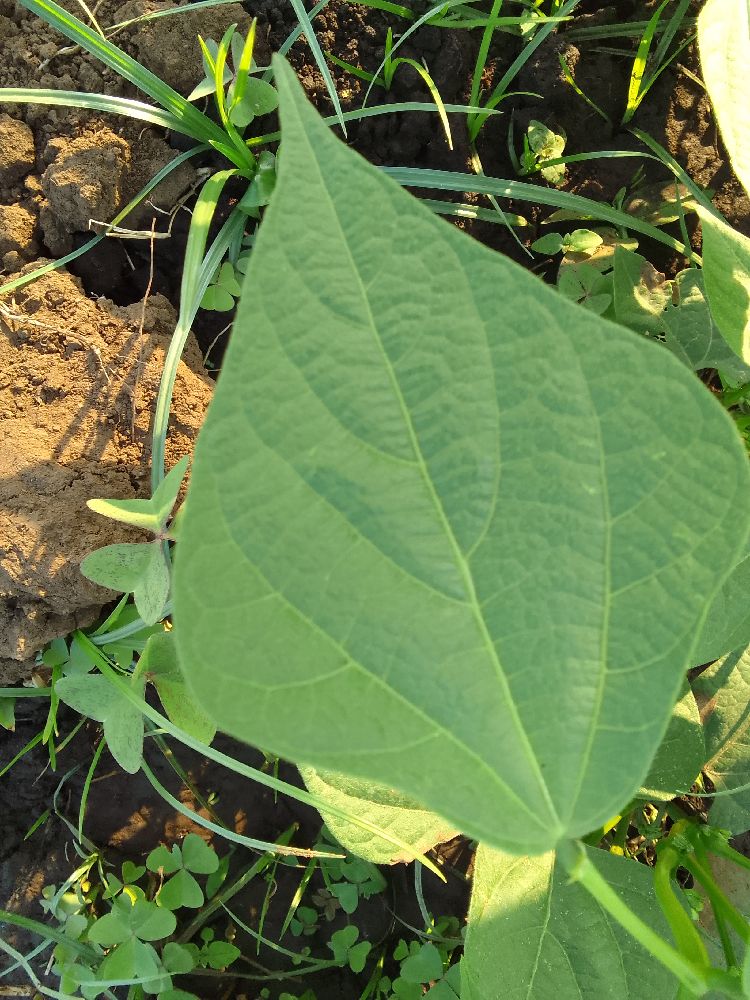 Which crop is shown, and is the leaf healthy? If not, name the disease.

common bean, healthy
